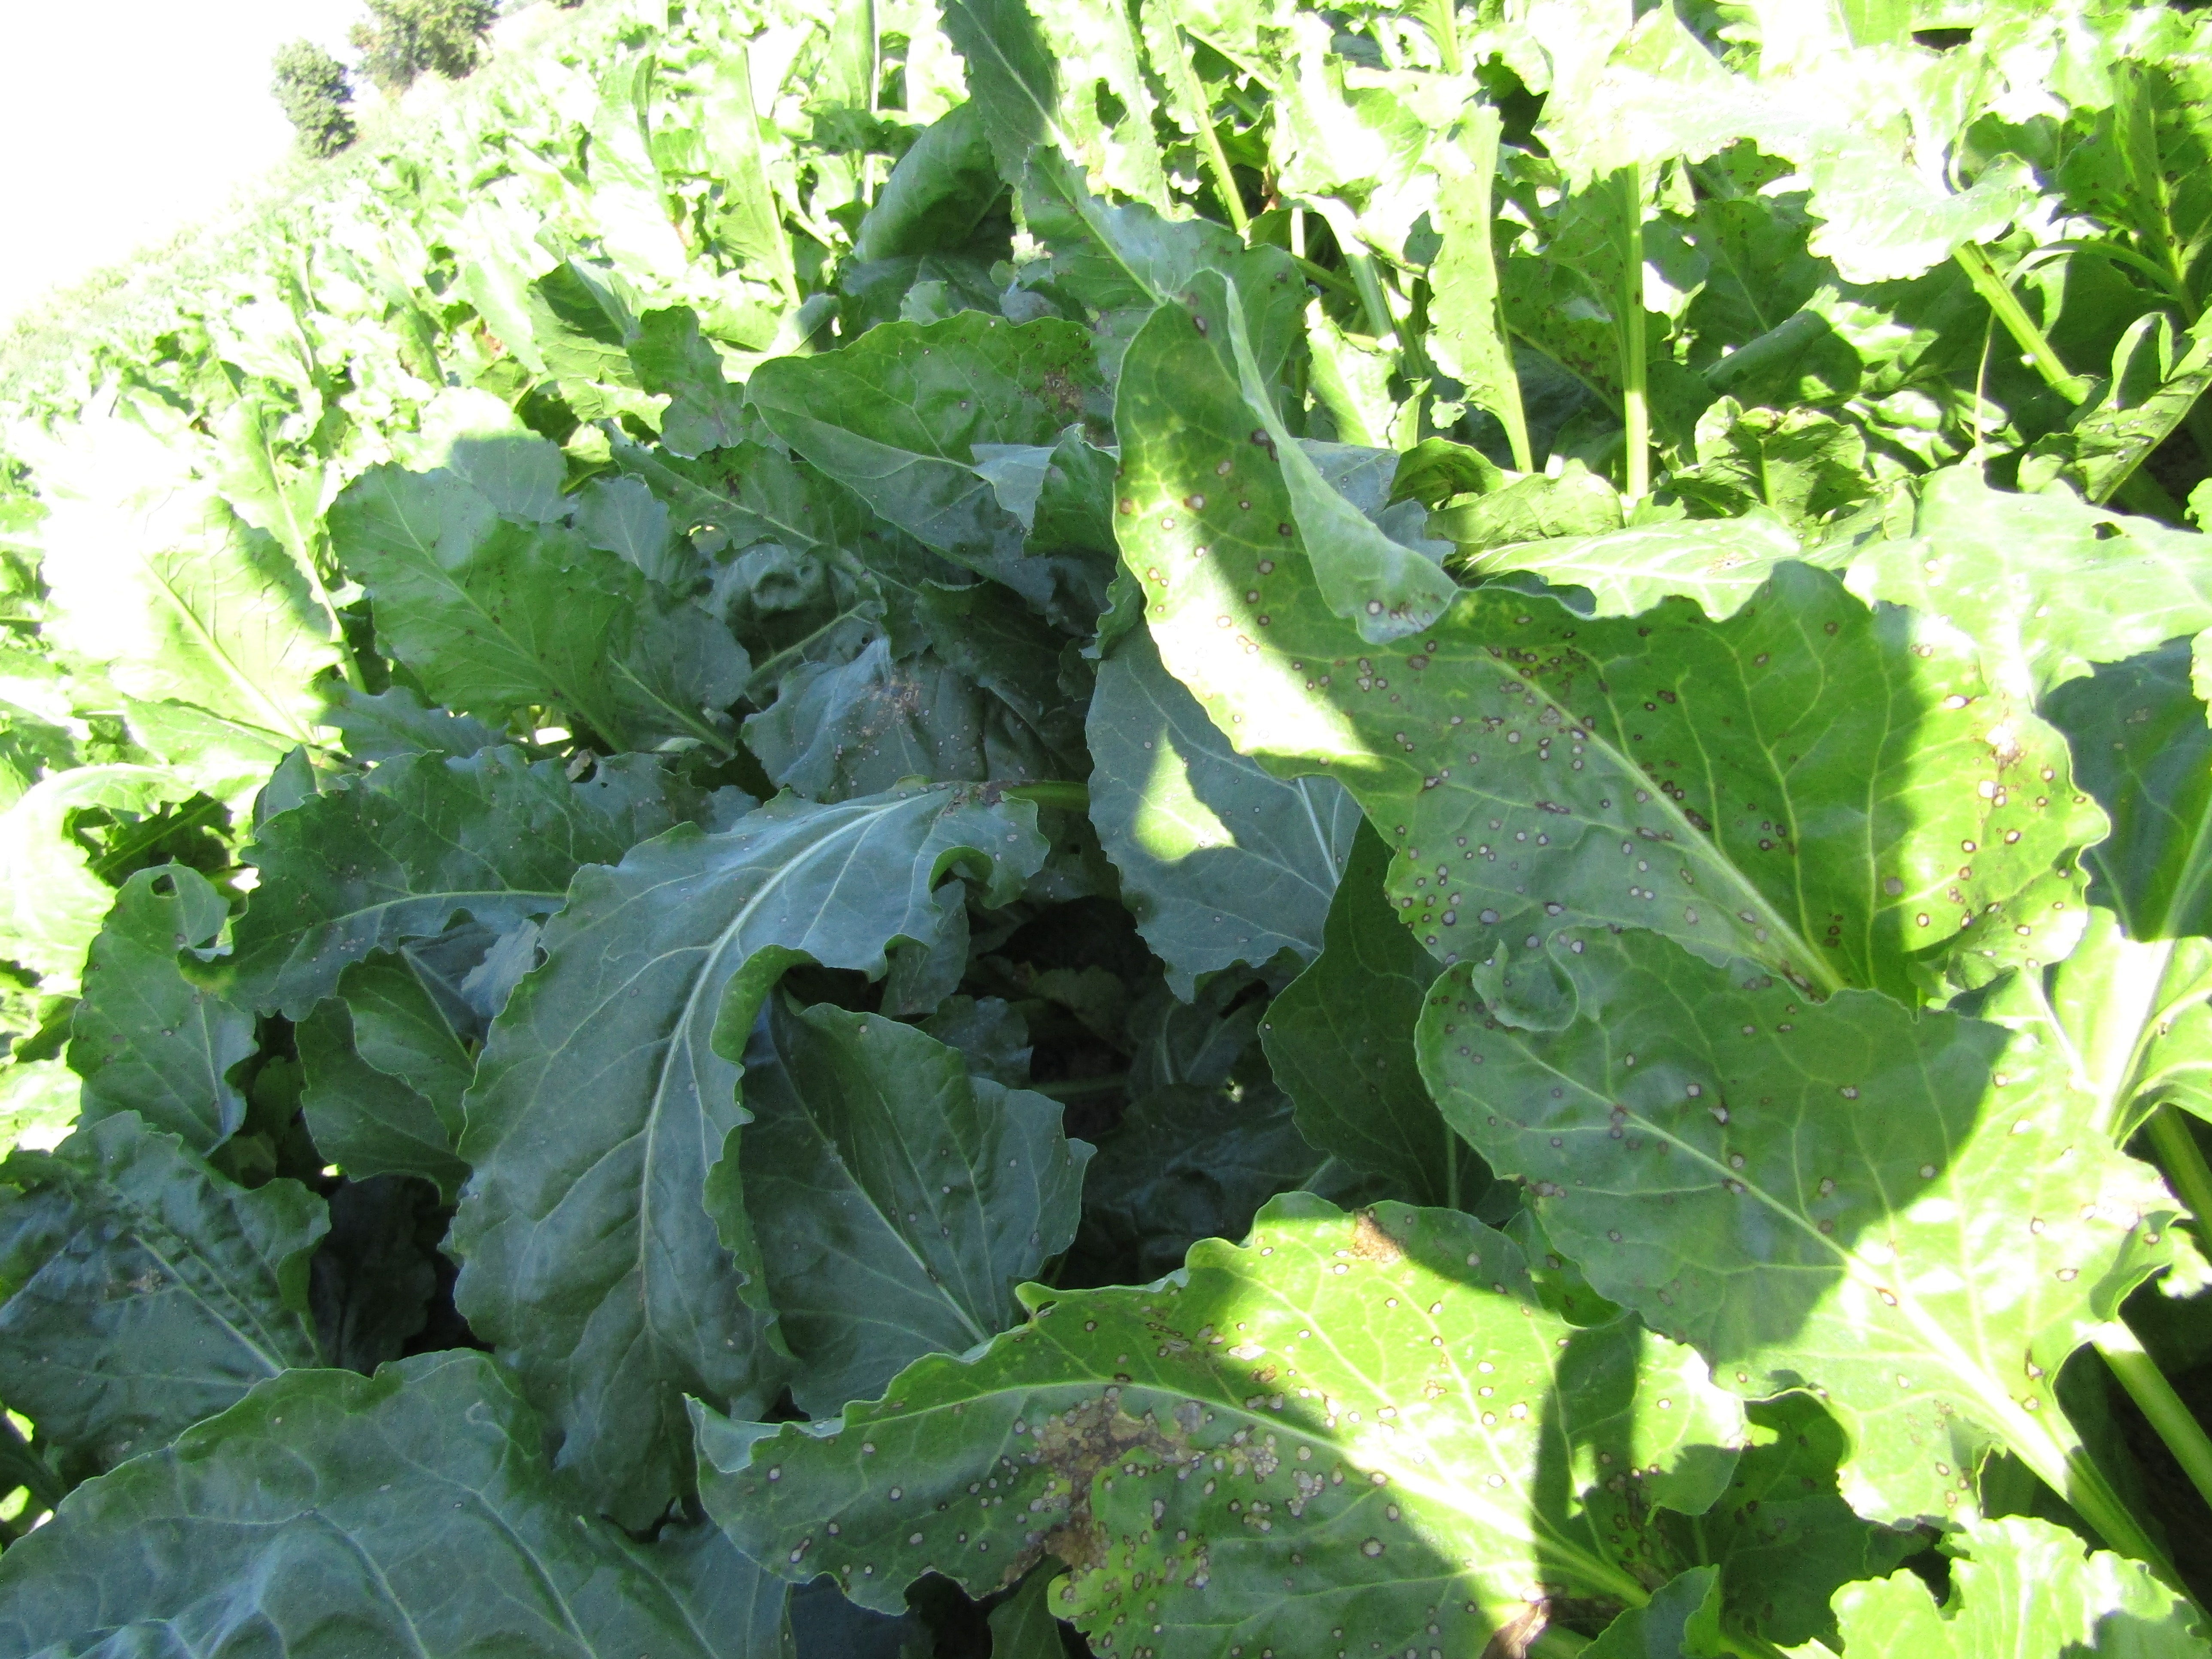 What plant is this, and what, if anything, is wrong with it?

beet, cercospora
